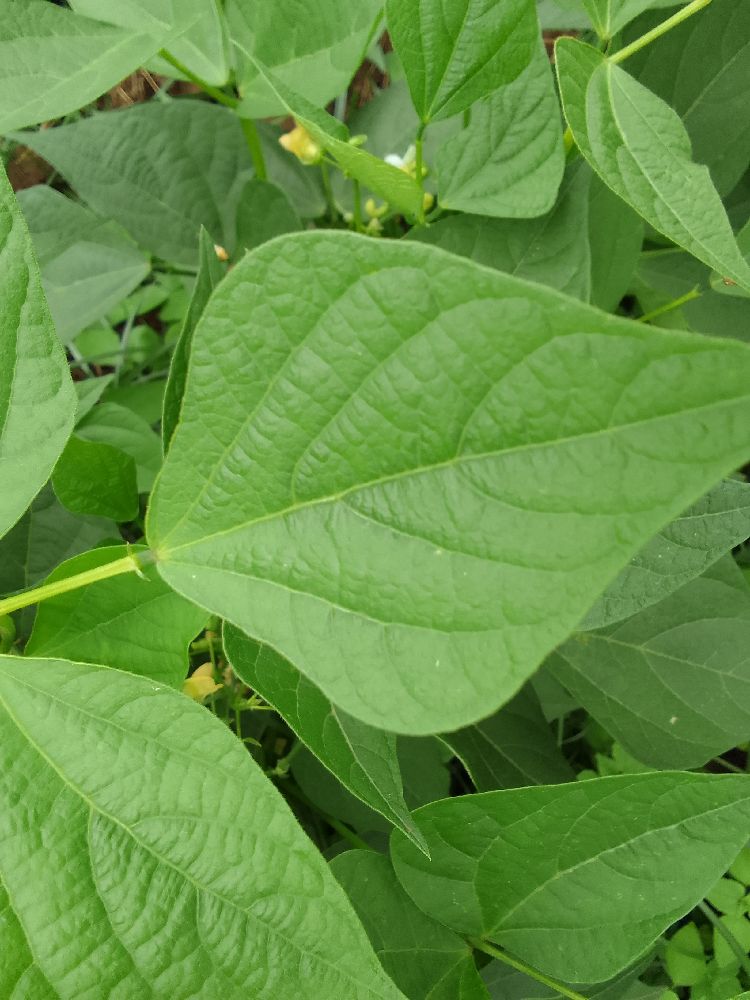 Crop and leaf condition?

common bean, healthy
